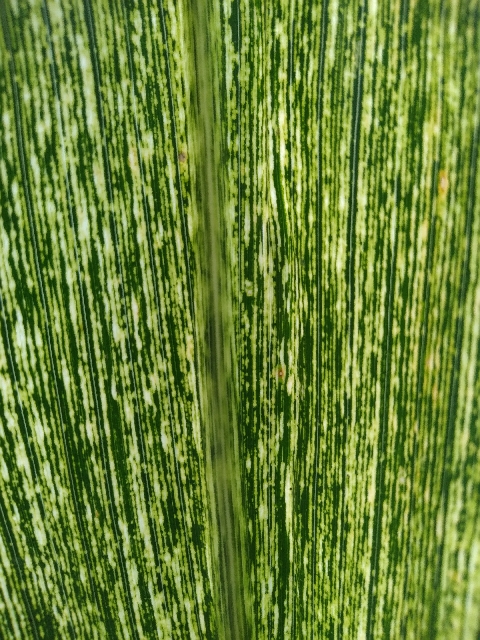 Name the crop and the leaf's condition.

maize, maize streak virus
